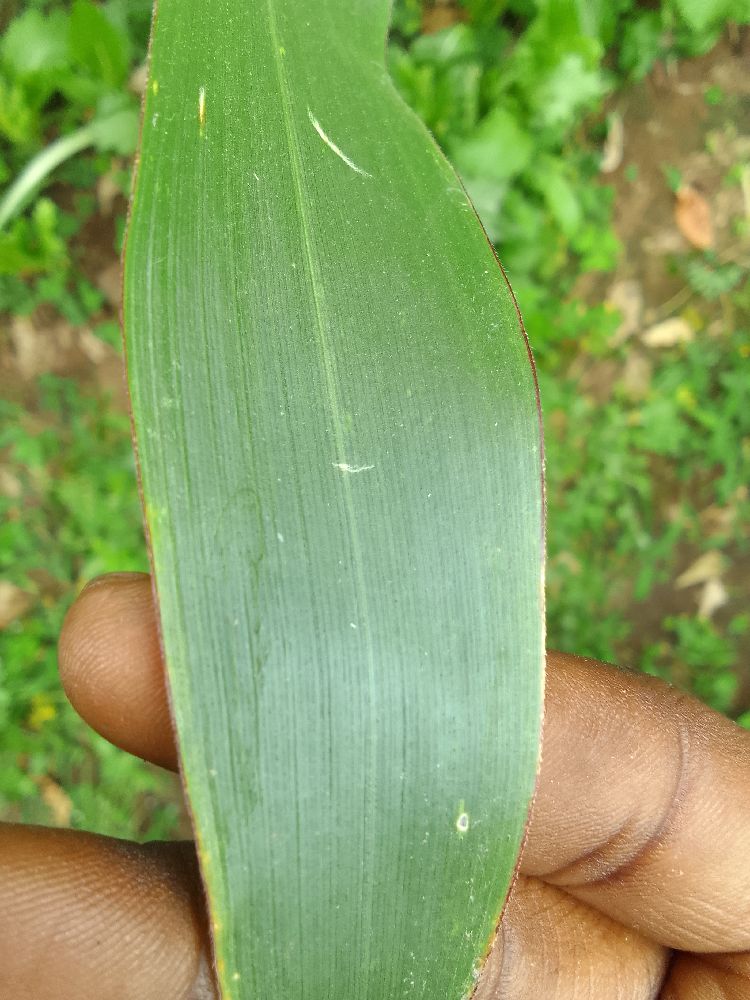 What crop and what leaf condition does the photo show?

maize, healthy
